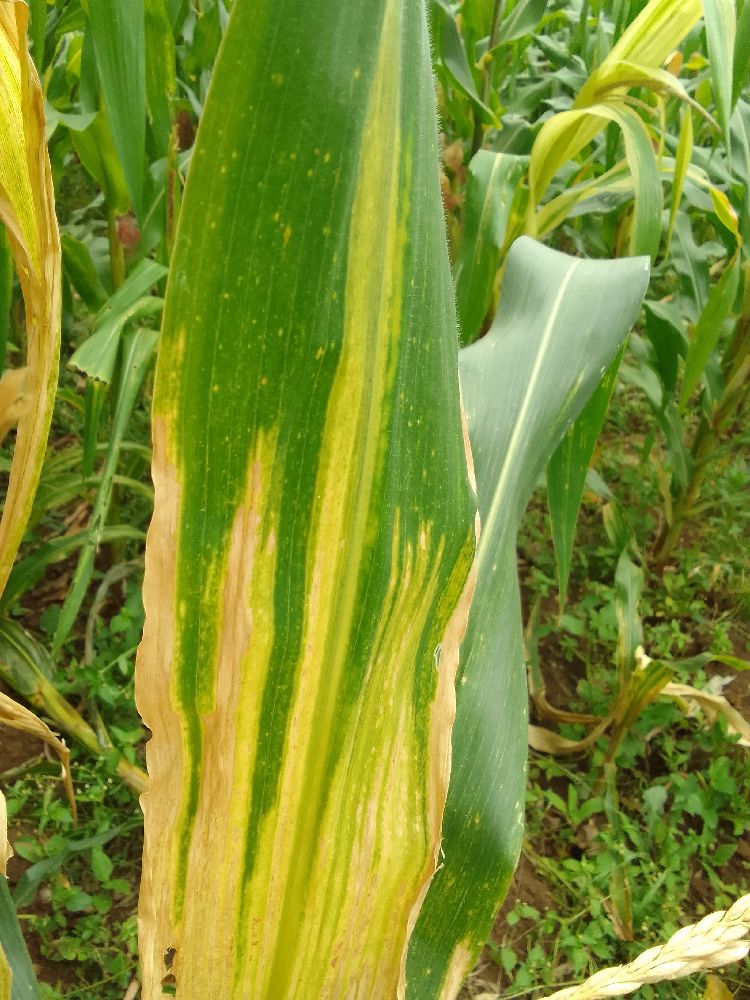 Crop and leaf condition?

maize, maize lethal necrosis
